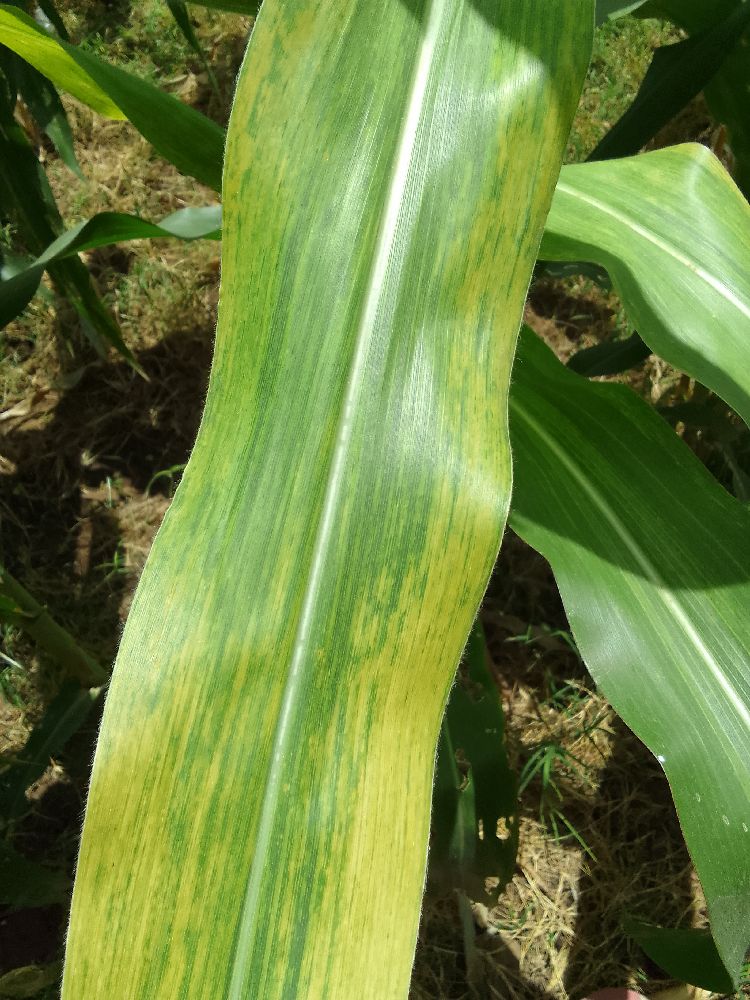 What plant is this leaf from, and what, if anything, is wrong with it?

maize, maize lethal necrosis
